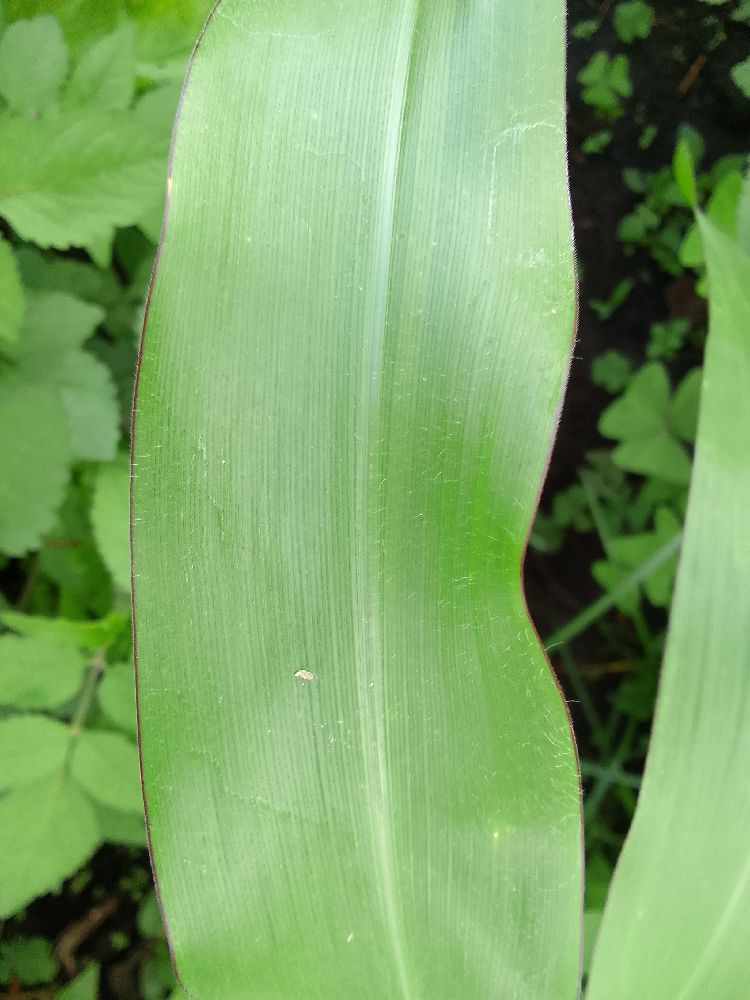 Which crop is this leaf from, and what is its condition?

maize, healthy
